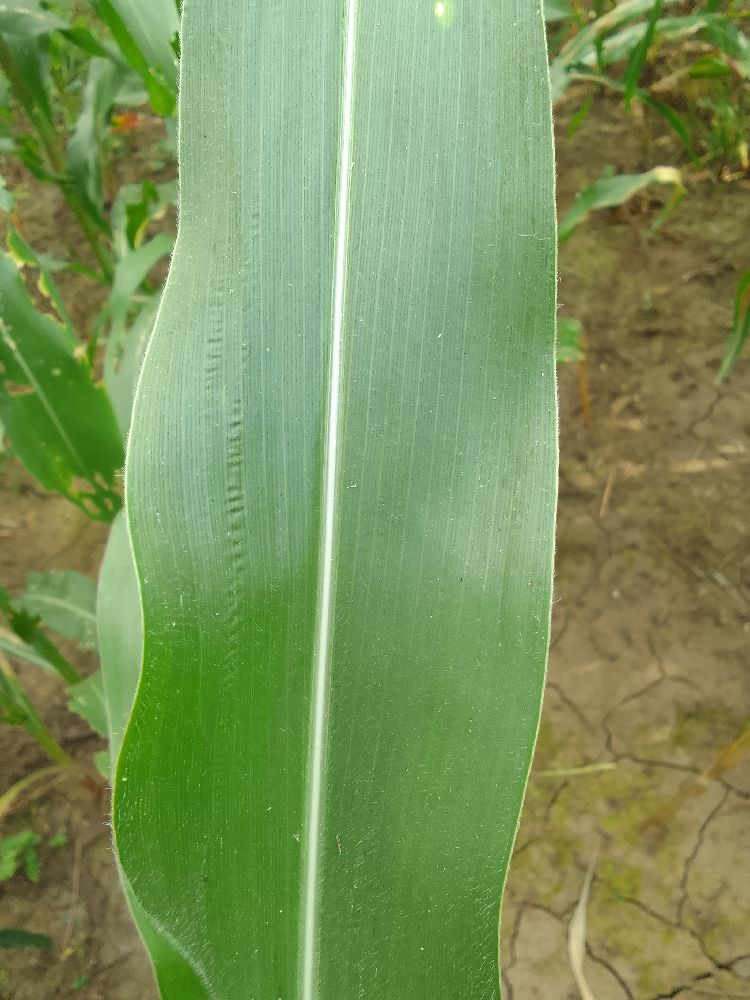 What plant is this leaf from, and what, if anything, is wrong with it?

maize, healthy
